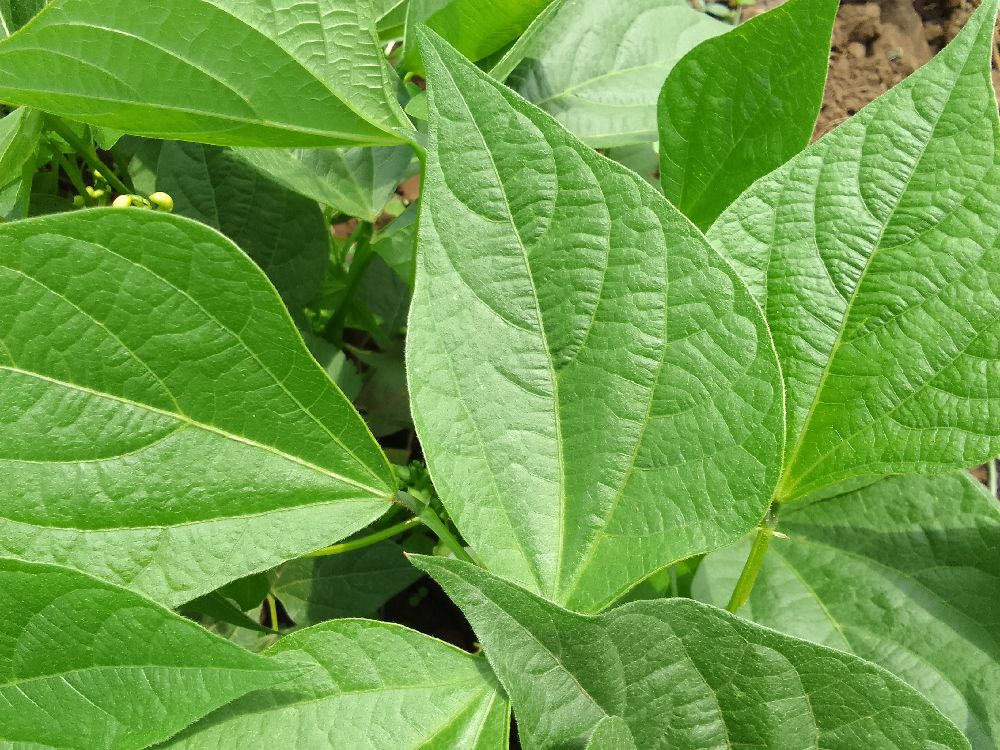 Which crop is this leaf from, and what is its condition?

common bean, healthy
